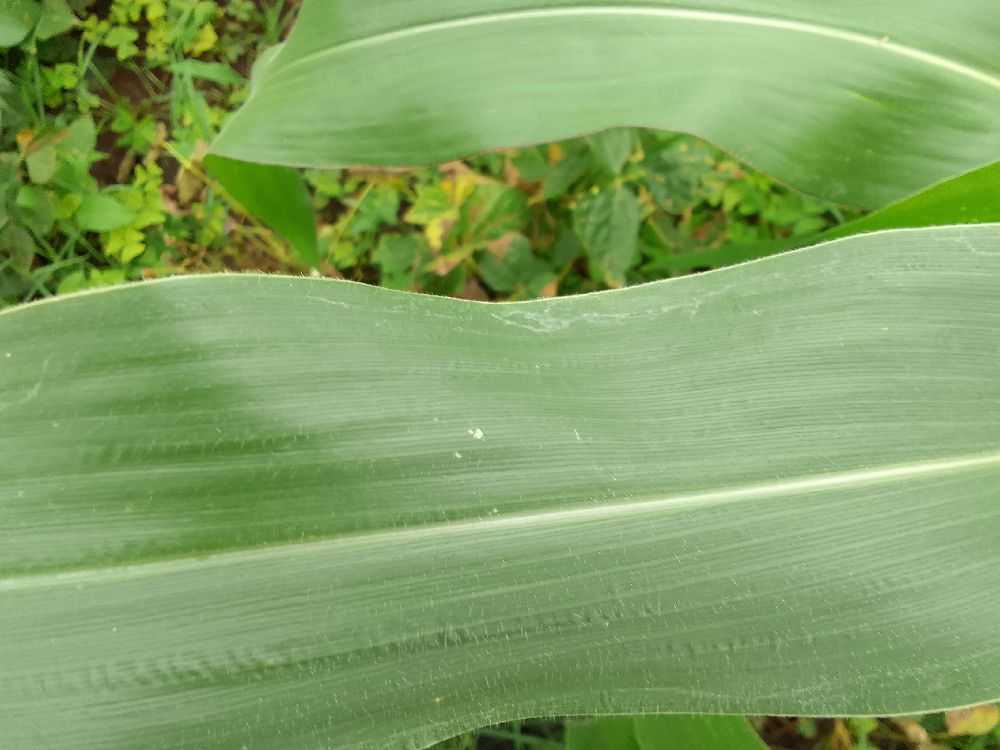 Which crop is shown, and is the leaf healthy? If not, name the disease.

maize, healthy
